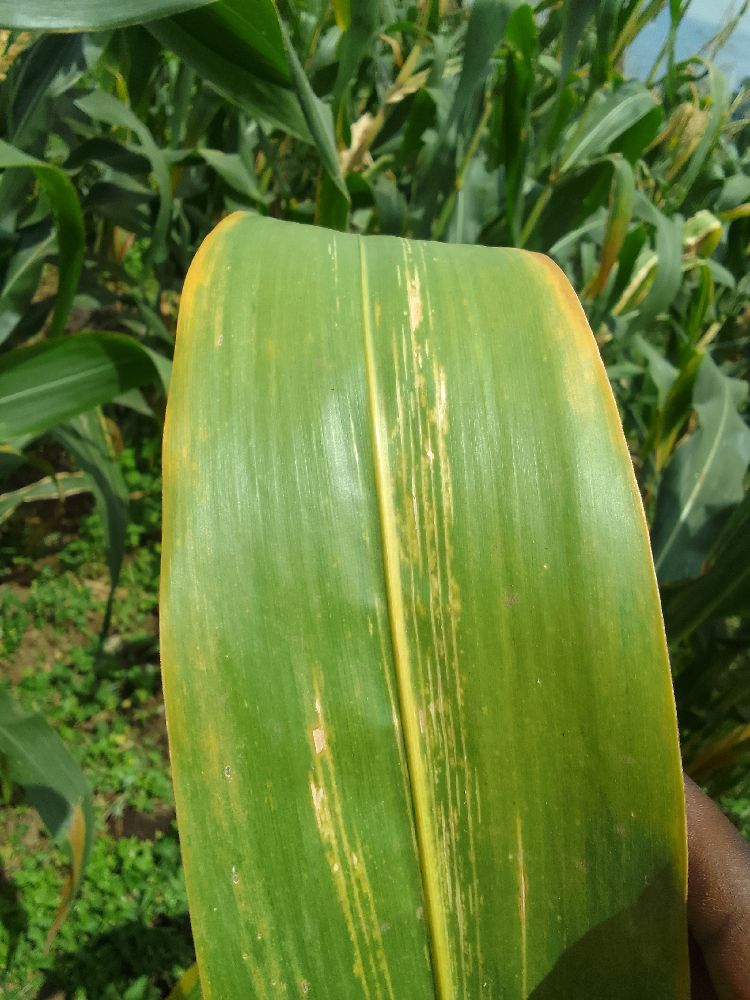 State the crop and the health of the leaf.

maize, maize lethal necrosis
